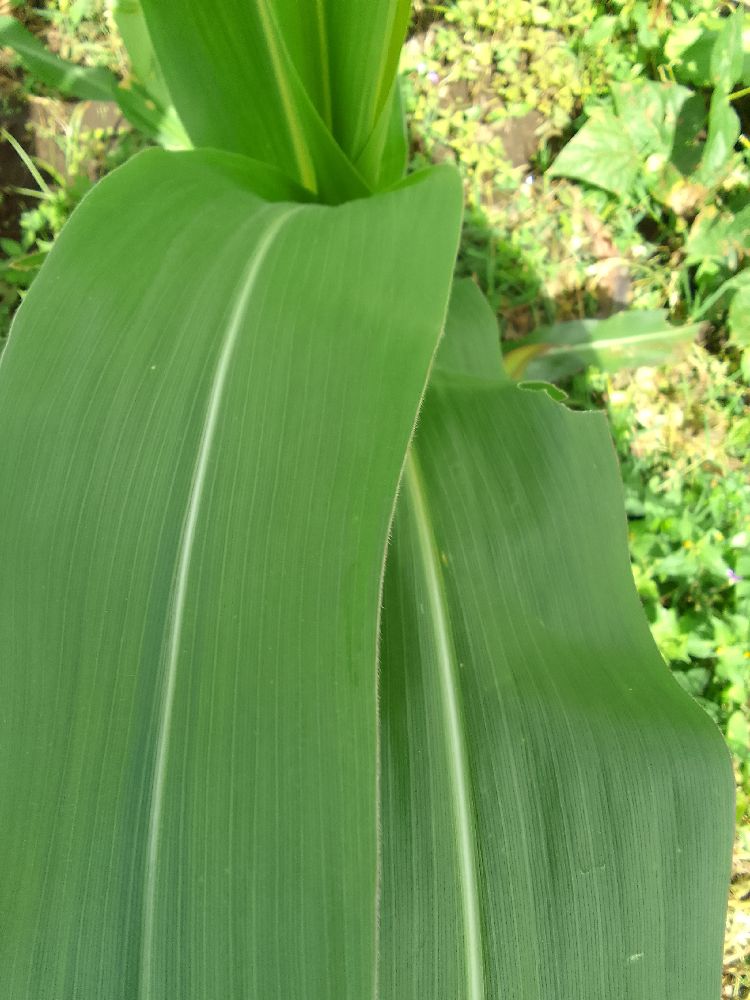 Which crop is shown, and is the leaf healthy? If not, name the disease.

maize, healthy
